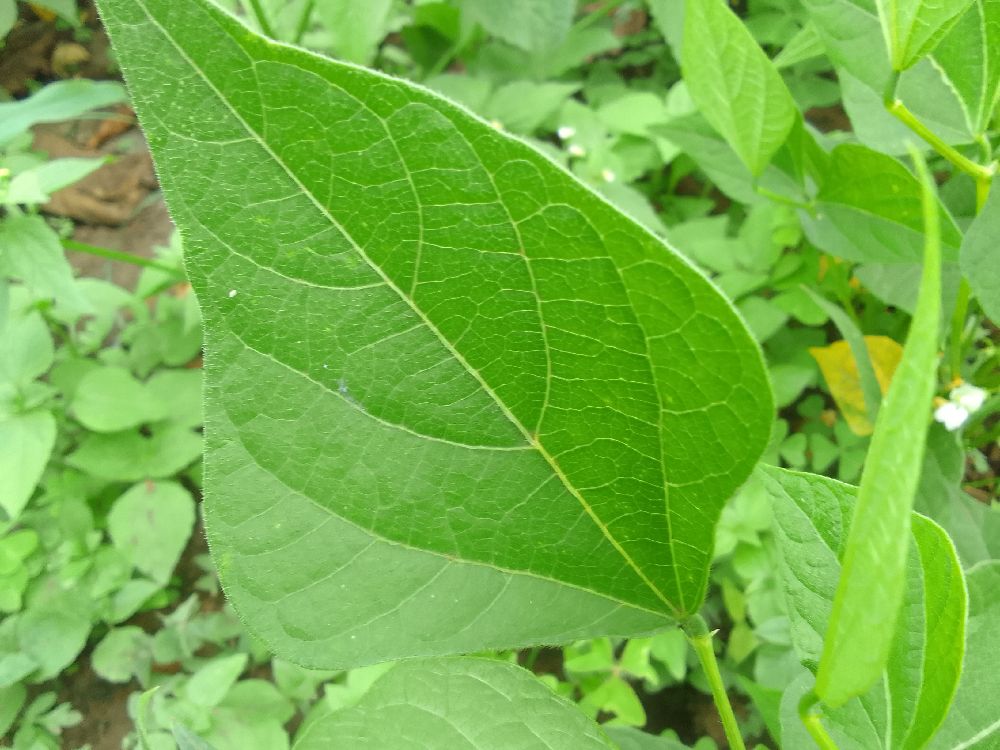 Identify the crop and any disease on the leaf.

common bean, healthy
